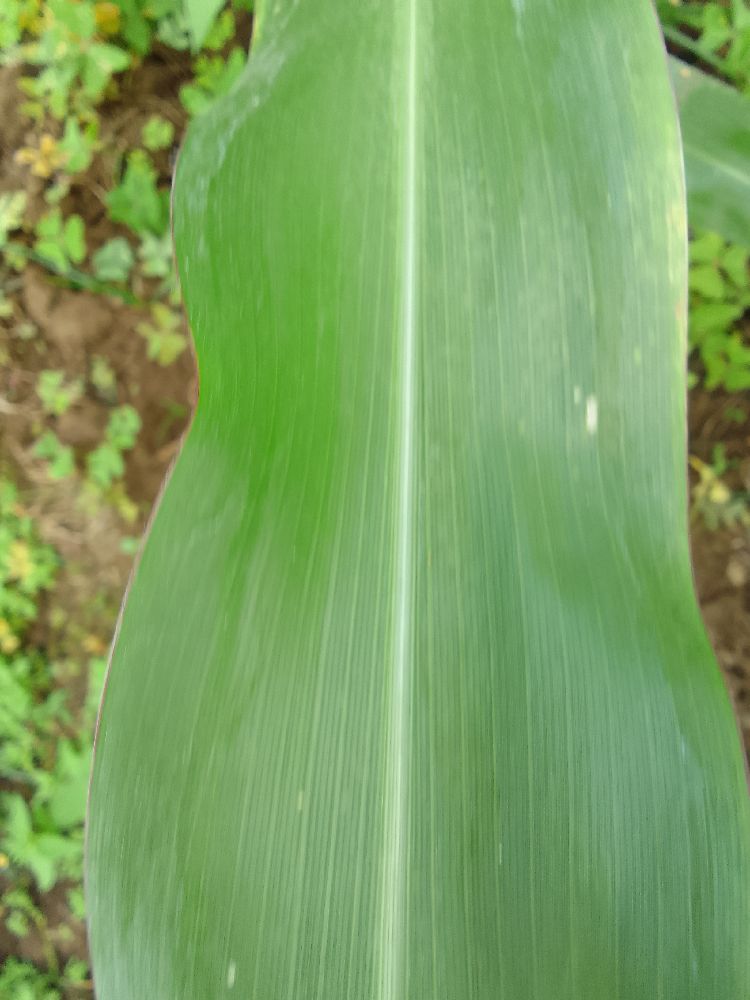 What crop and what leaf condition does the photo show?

maize, healthy
